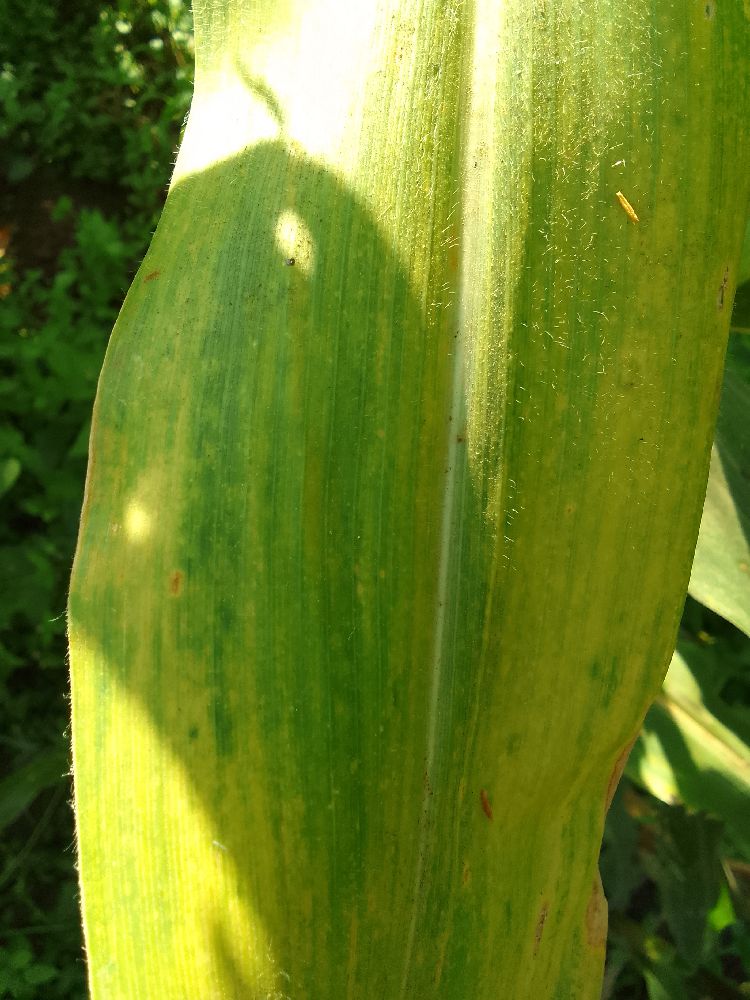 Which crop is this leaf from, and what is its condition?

maize, maize lethal necrosis
